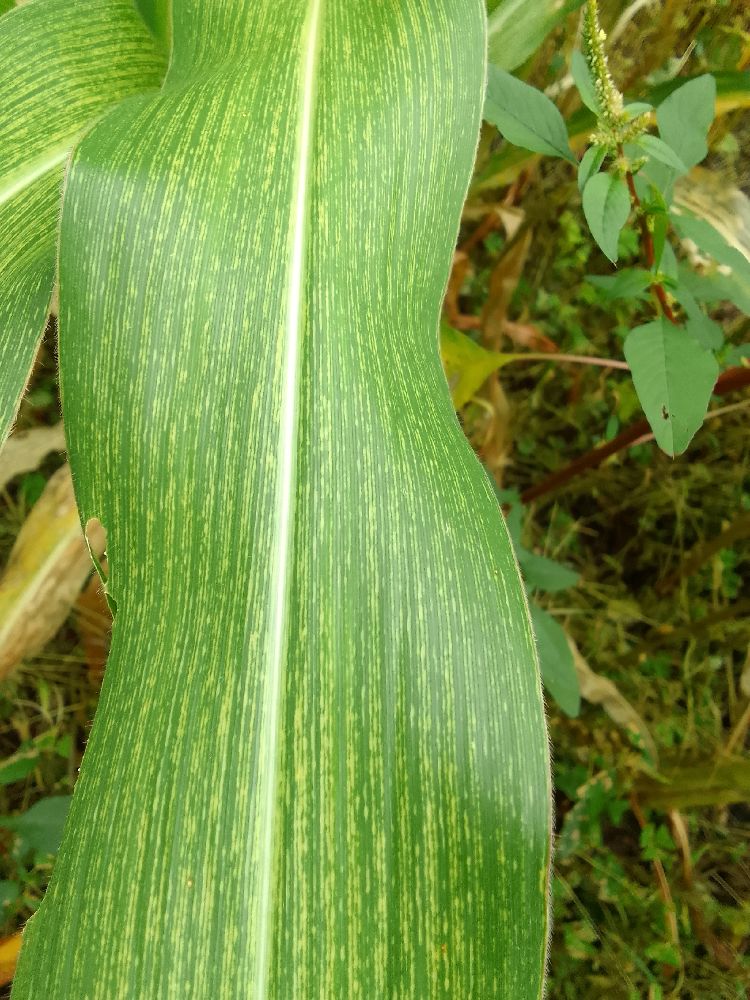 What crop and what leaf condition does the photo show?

maize, maize streak virus
